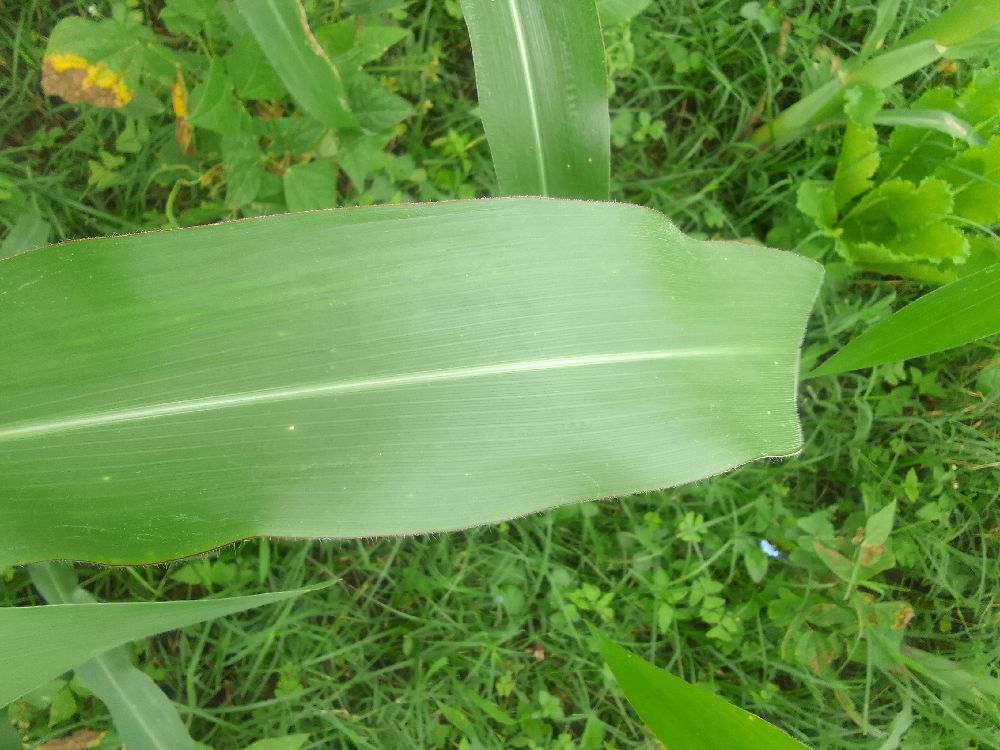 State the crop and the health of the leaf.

maize, healthy
